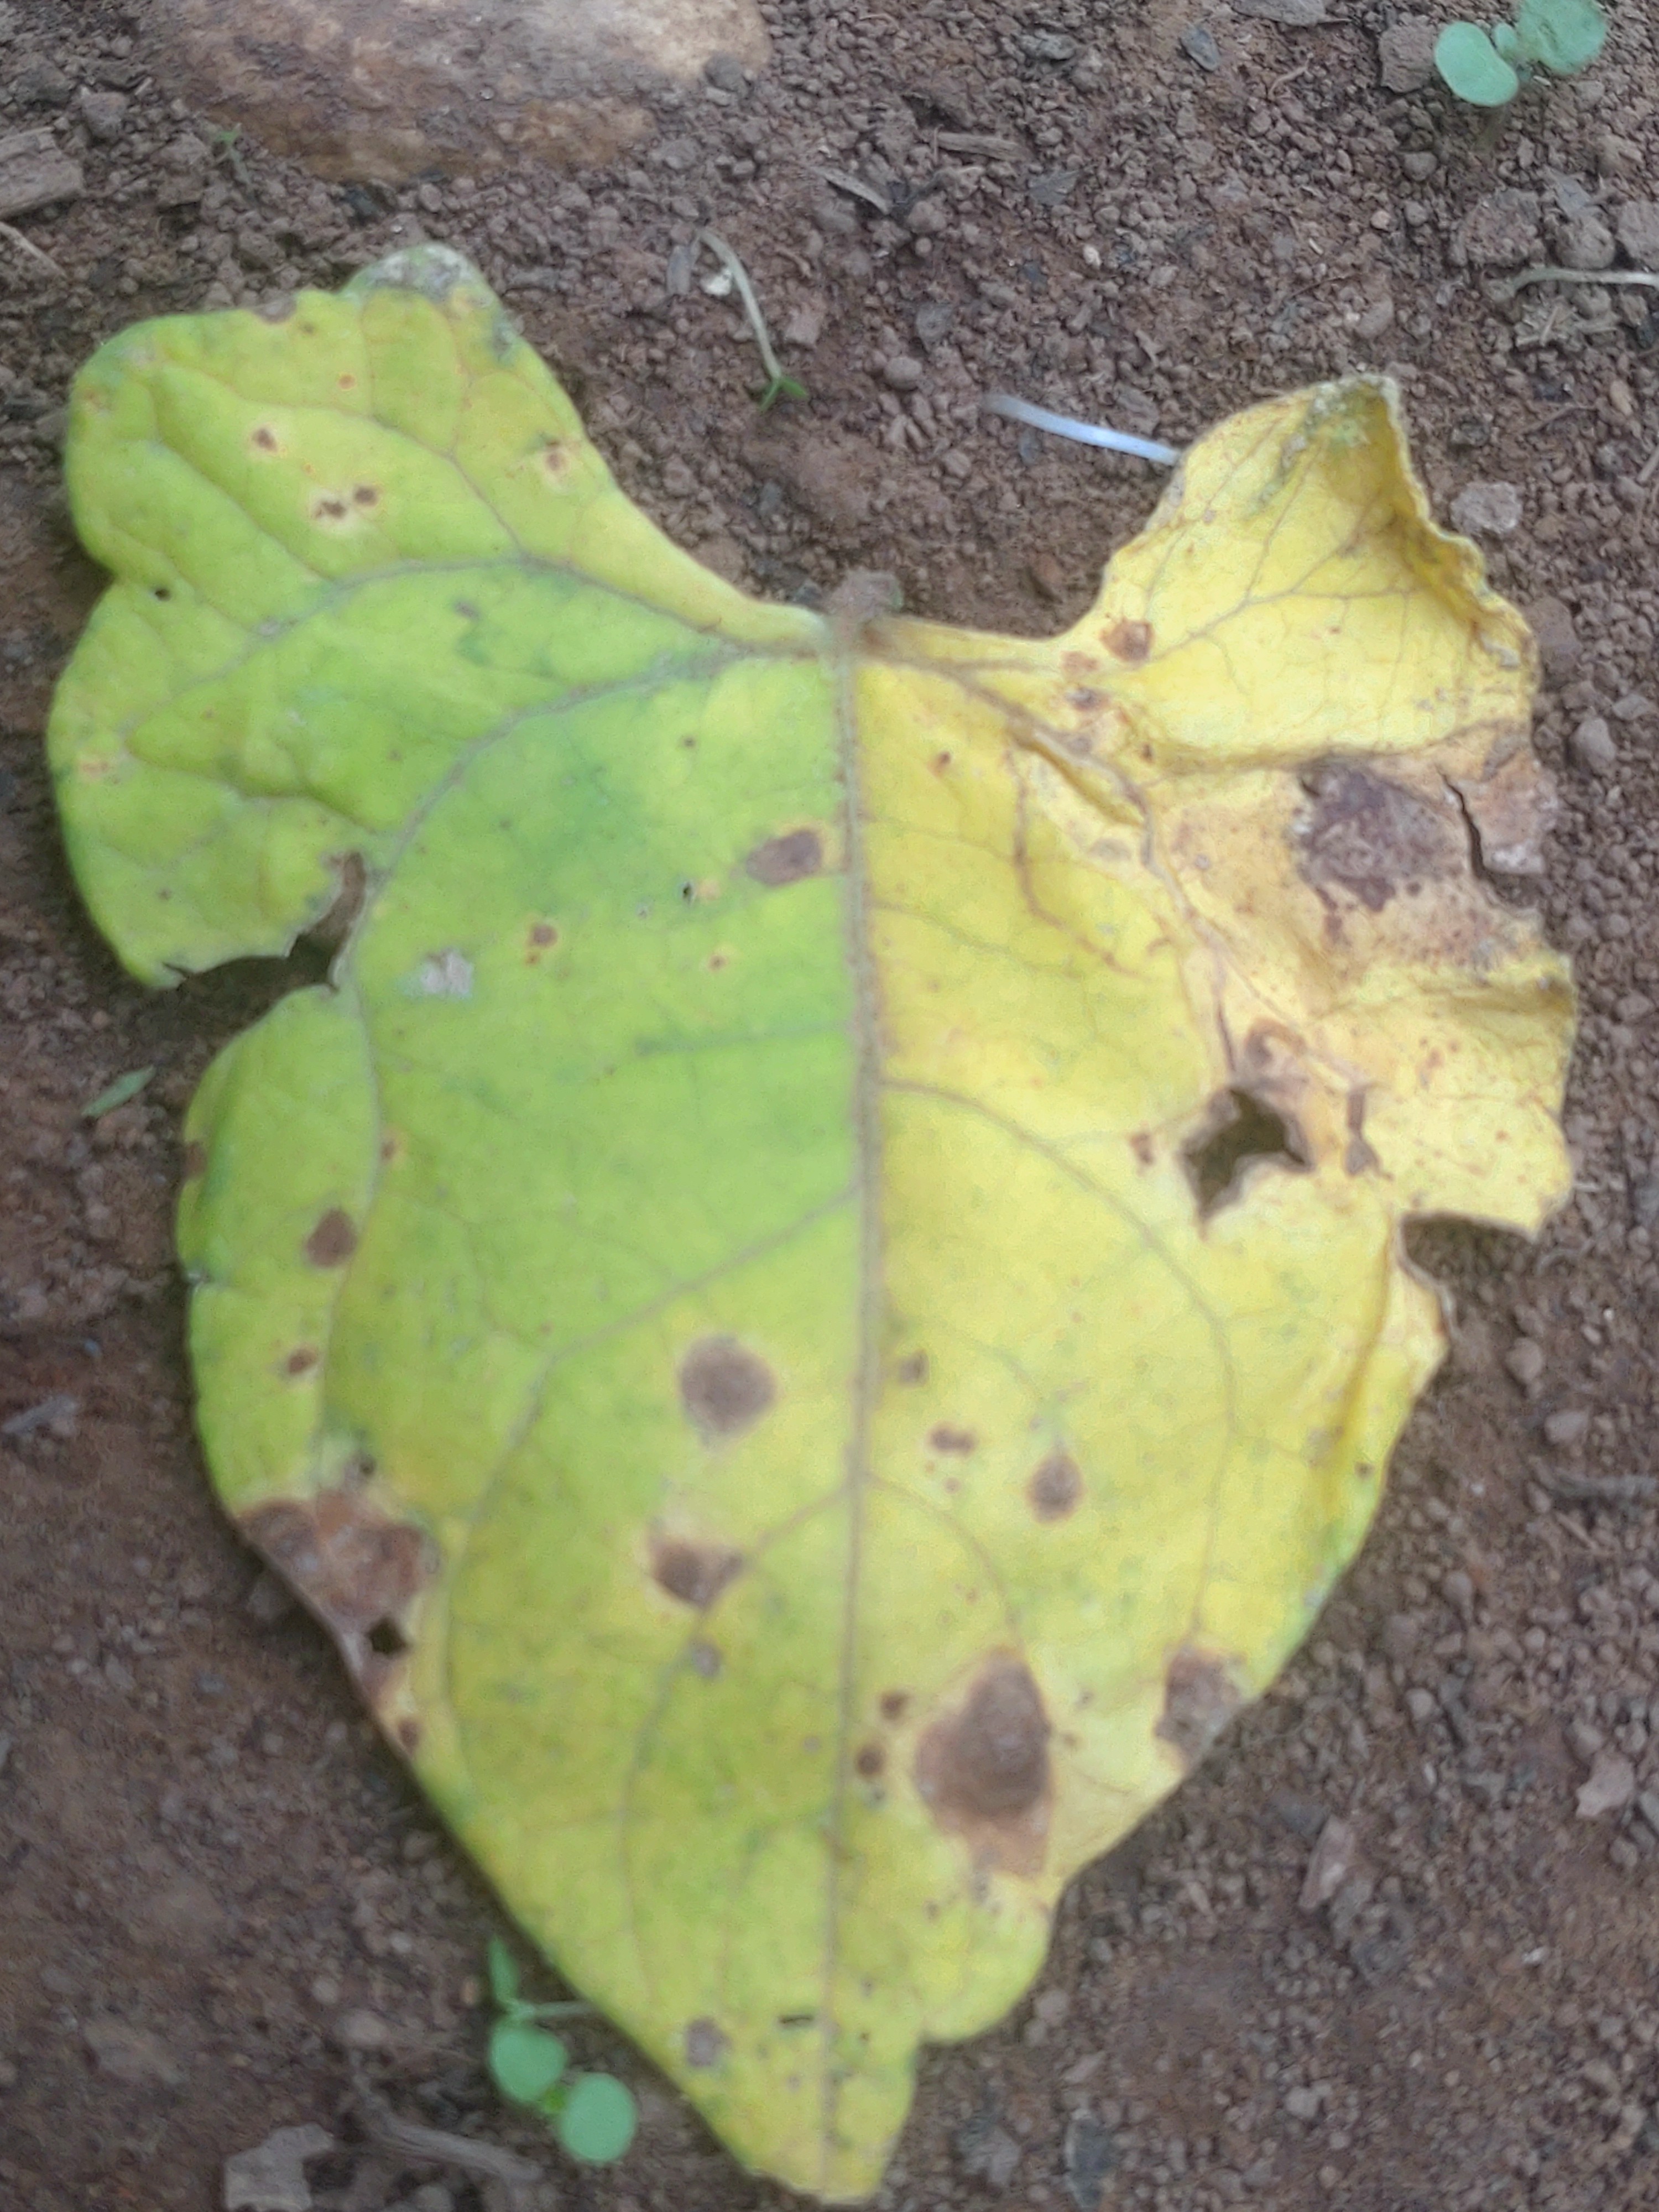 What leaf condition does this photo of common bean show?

anthracnose
